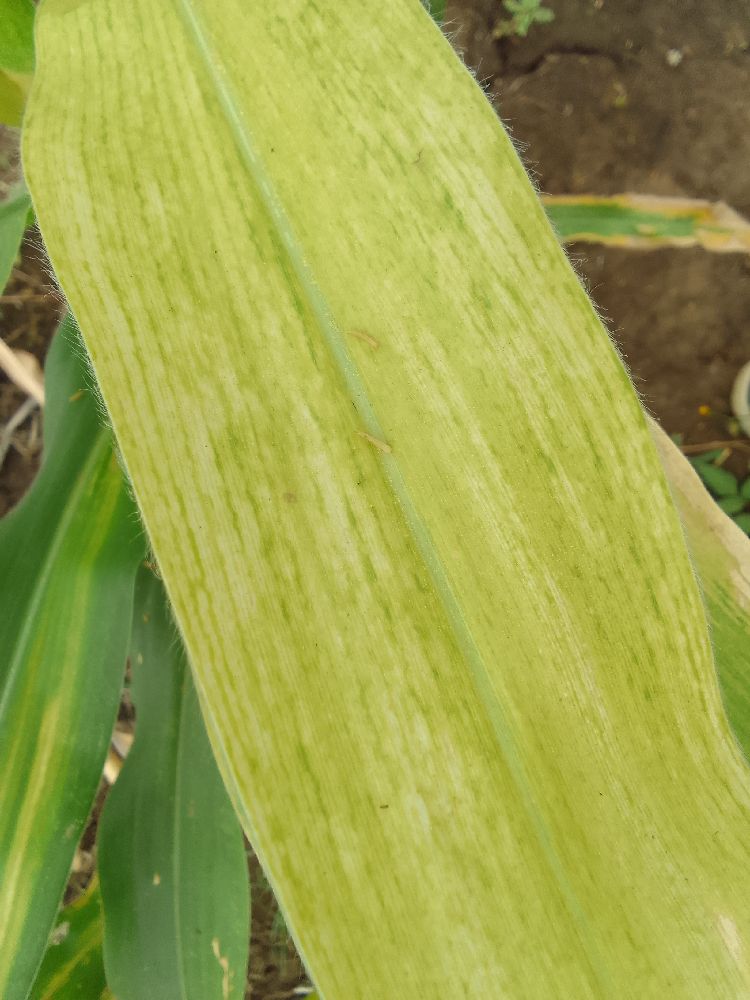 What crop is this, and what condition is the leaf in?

maize, maize lethal necrosis
